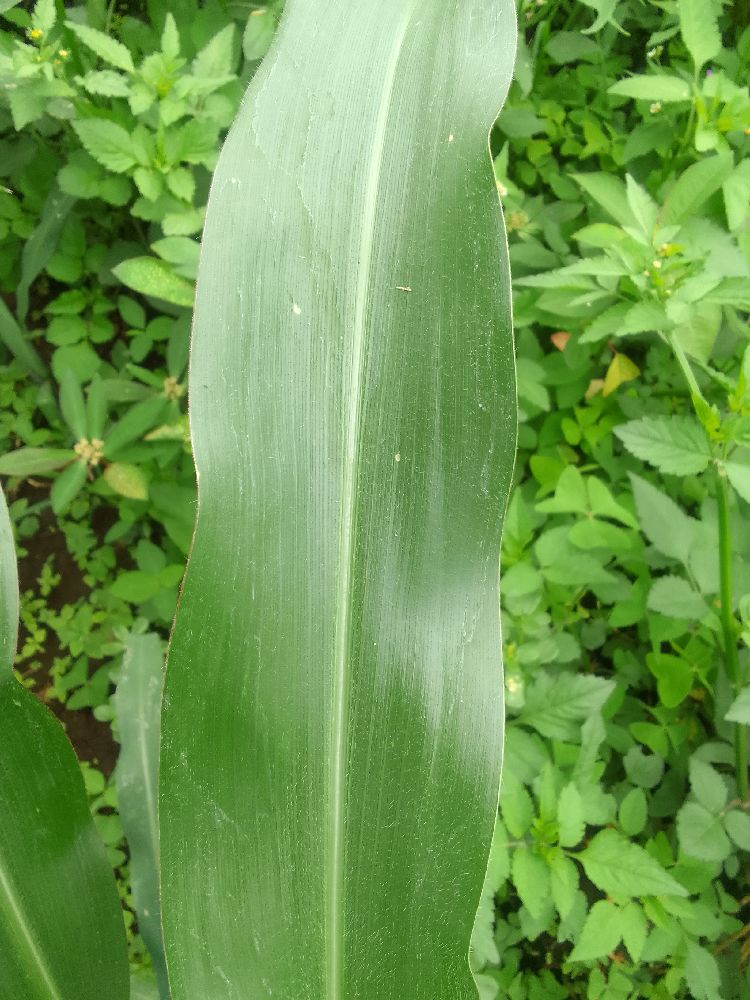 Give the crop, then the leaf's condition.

maize, healthy
